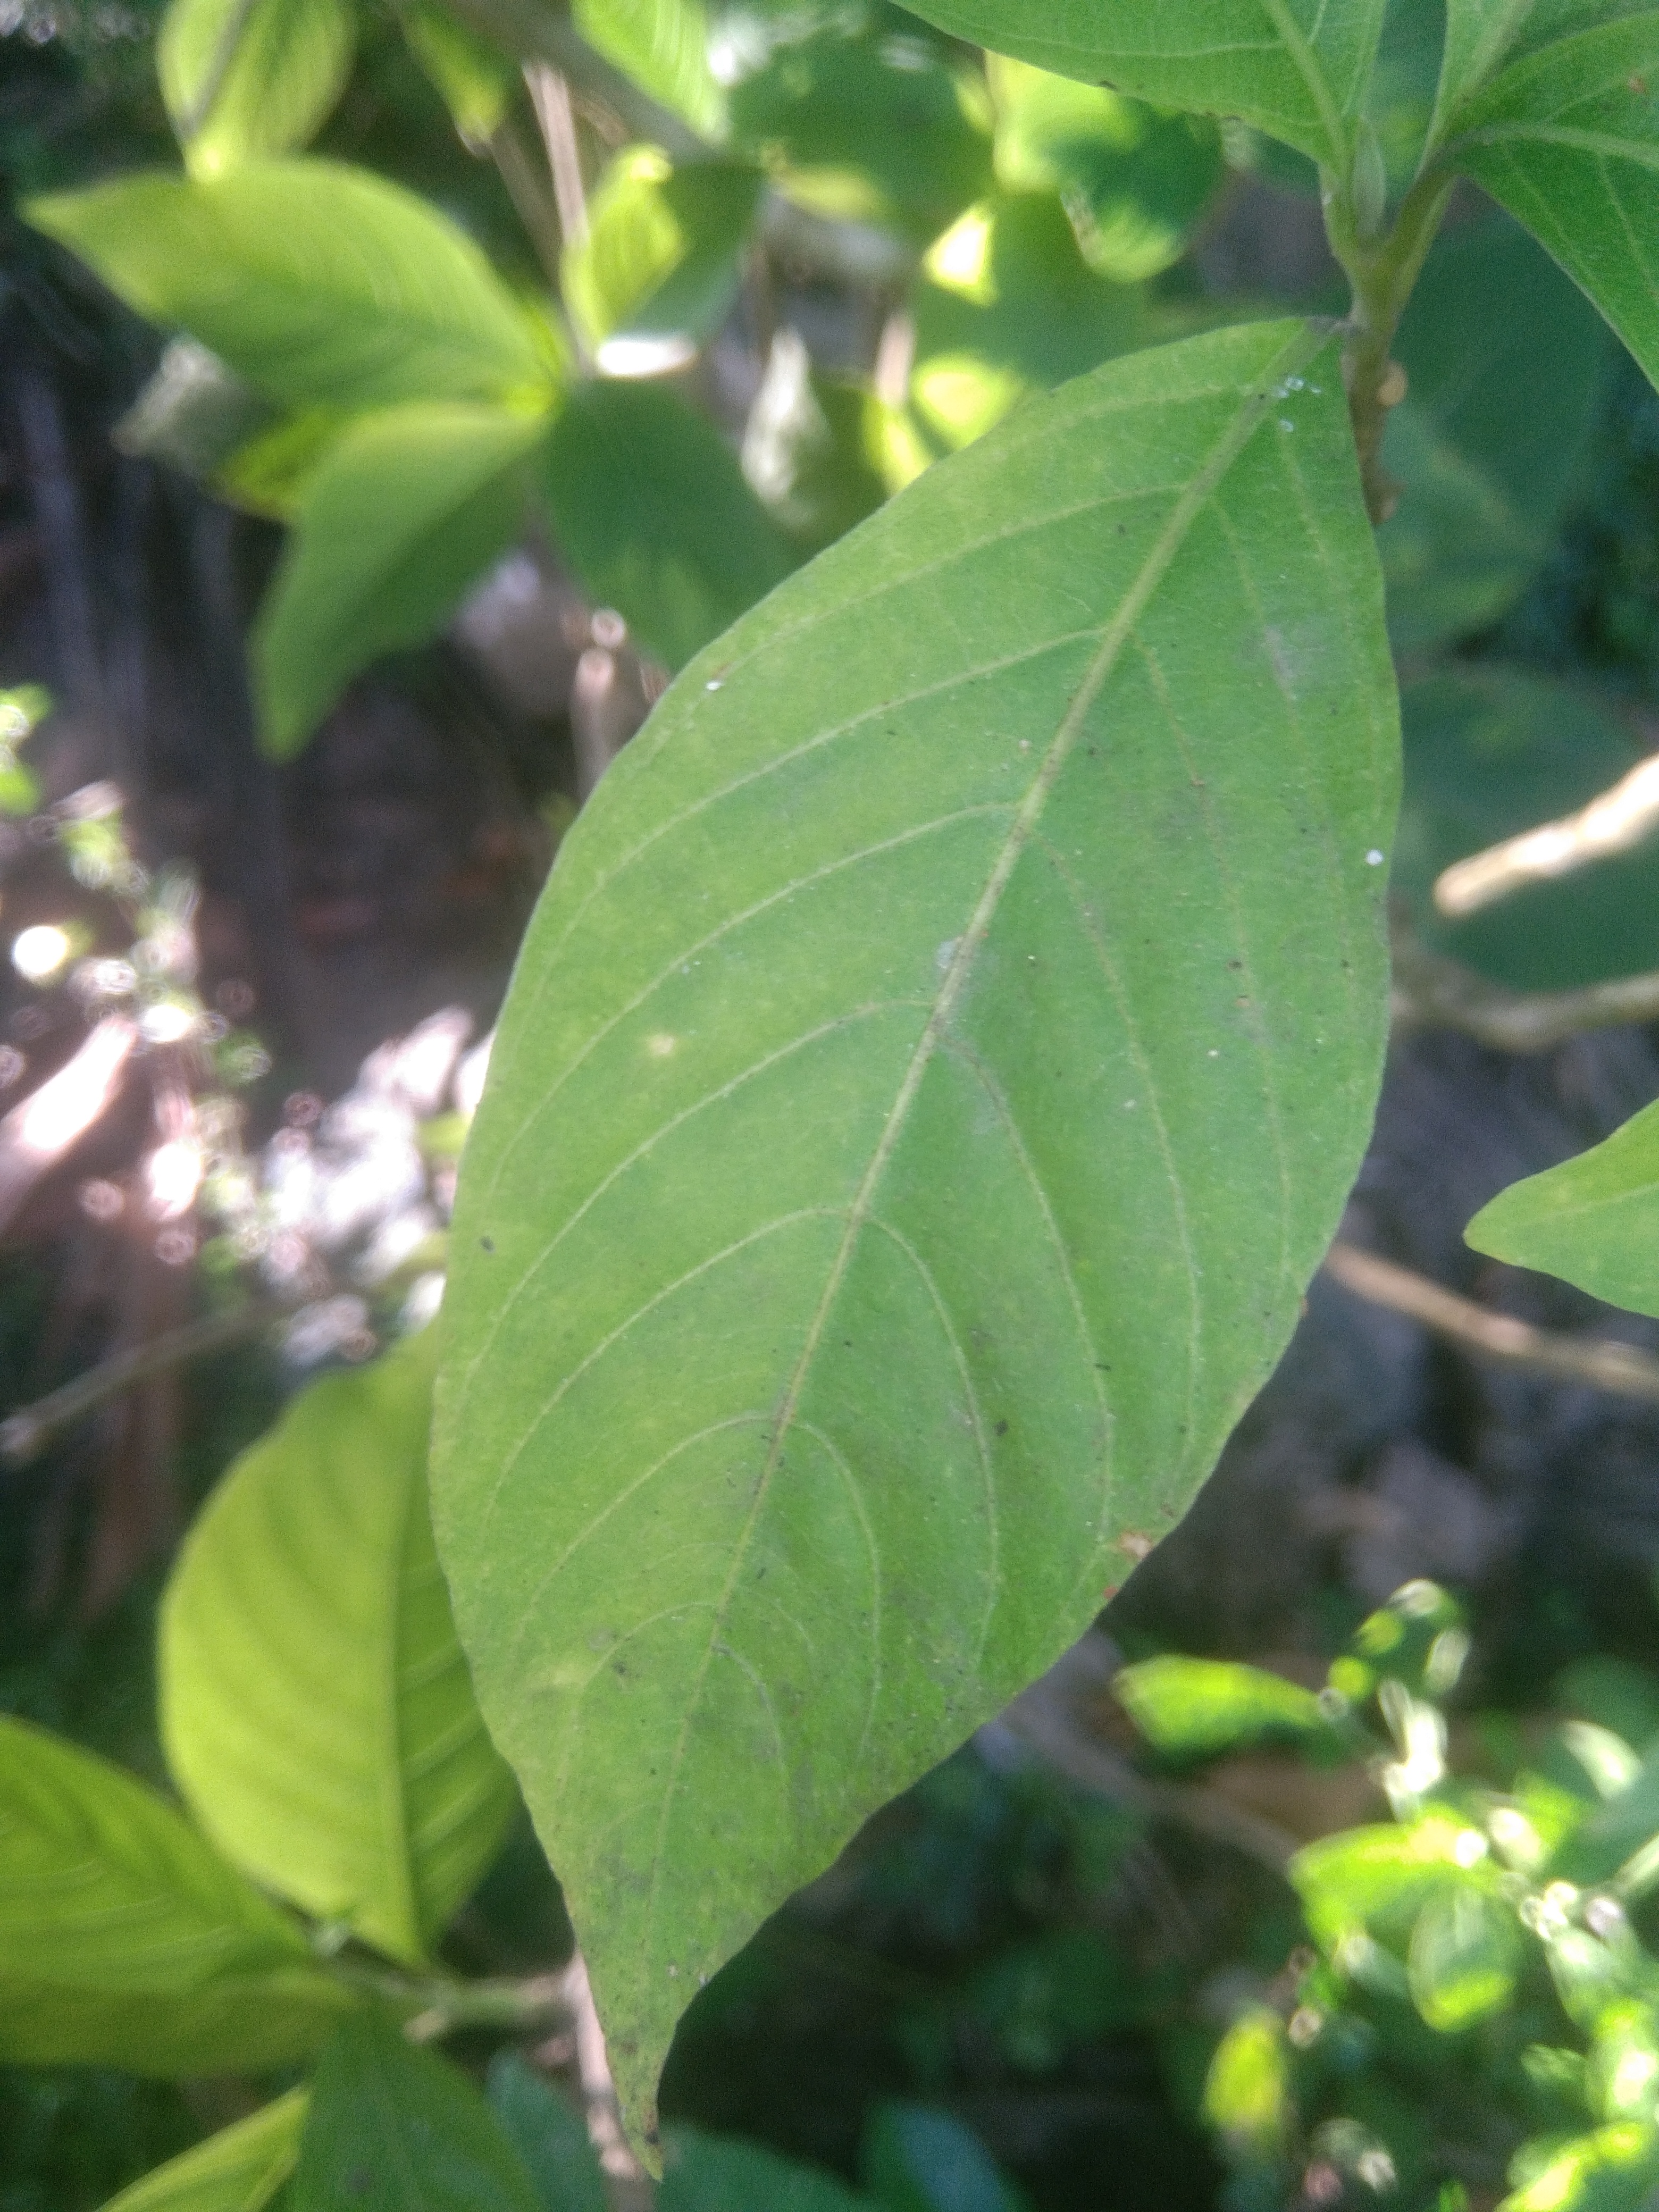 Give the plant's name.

vasaka
